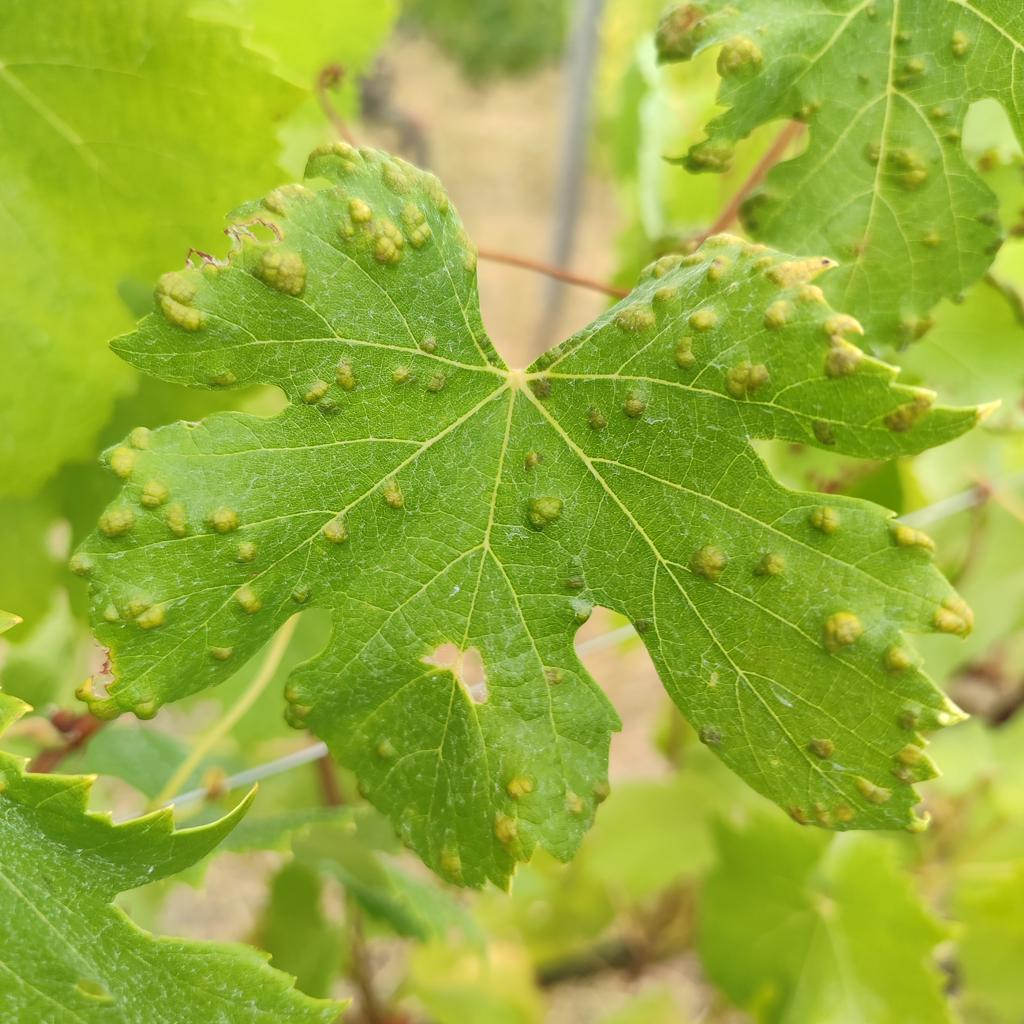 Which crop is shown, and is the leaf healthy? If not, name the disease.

grapevine, erineum mite
